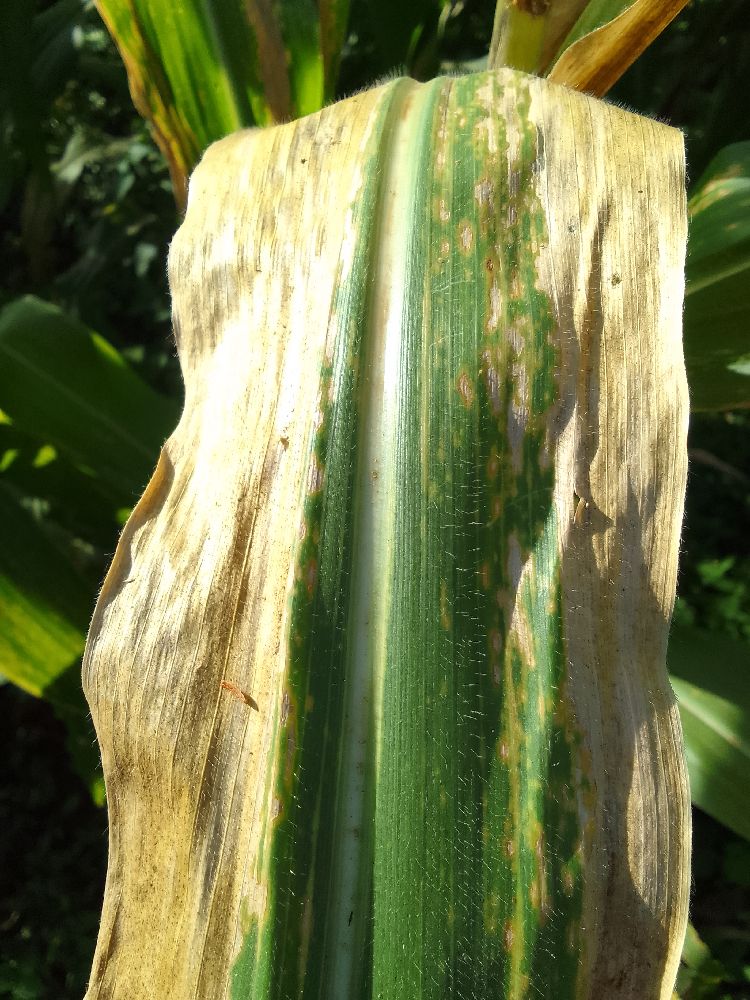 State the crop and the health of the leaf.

maize, maize lethal necrosis
